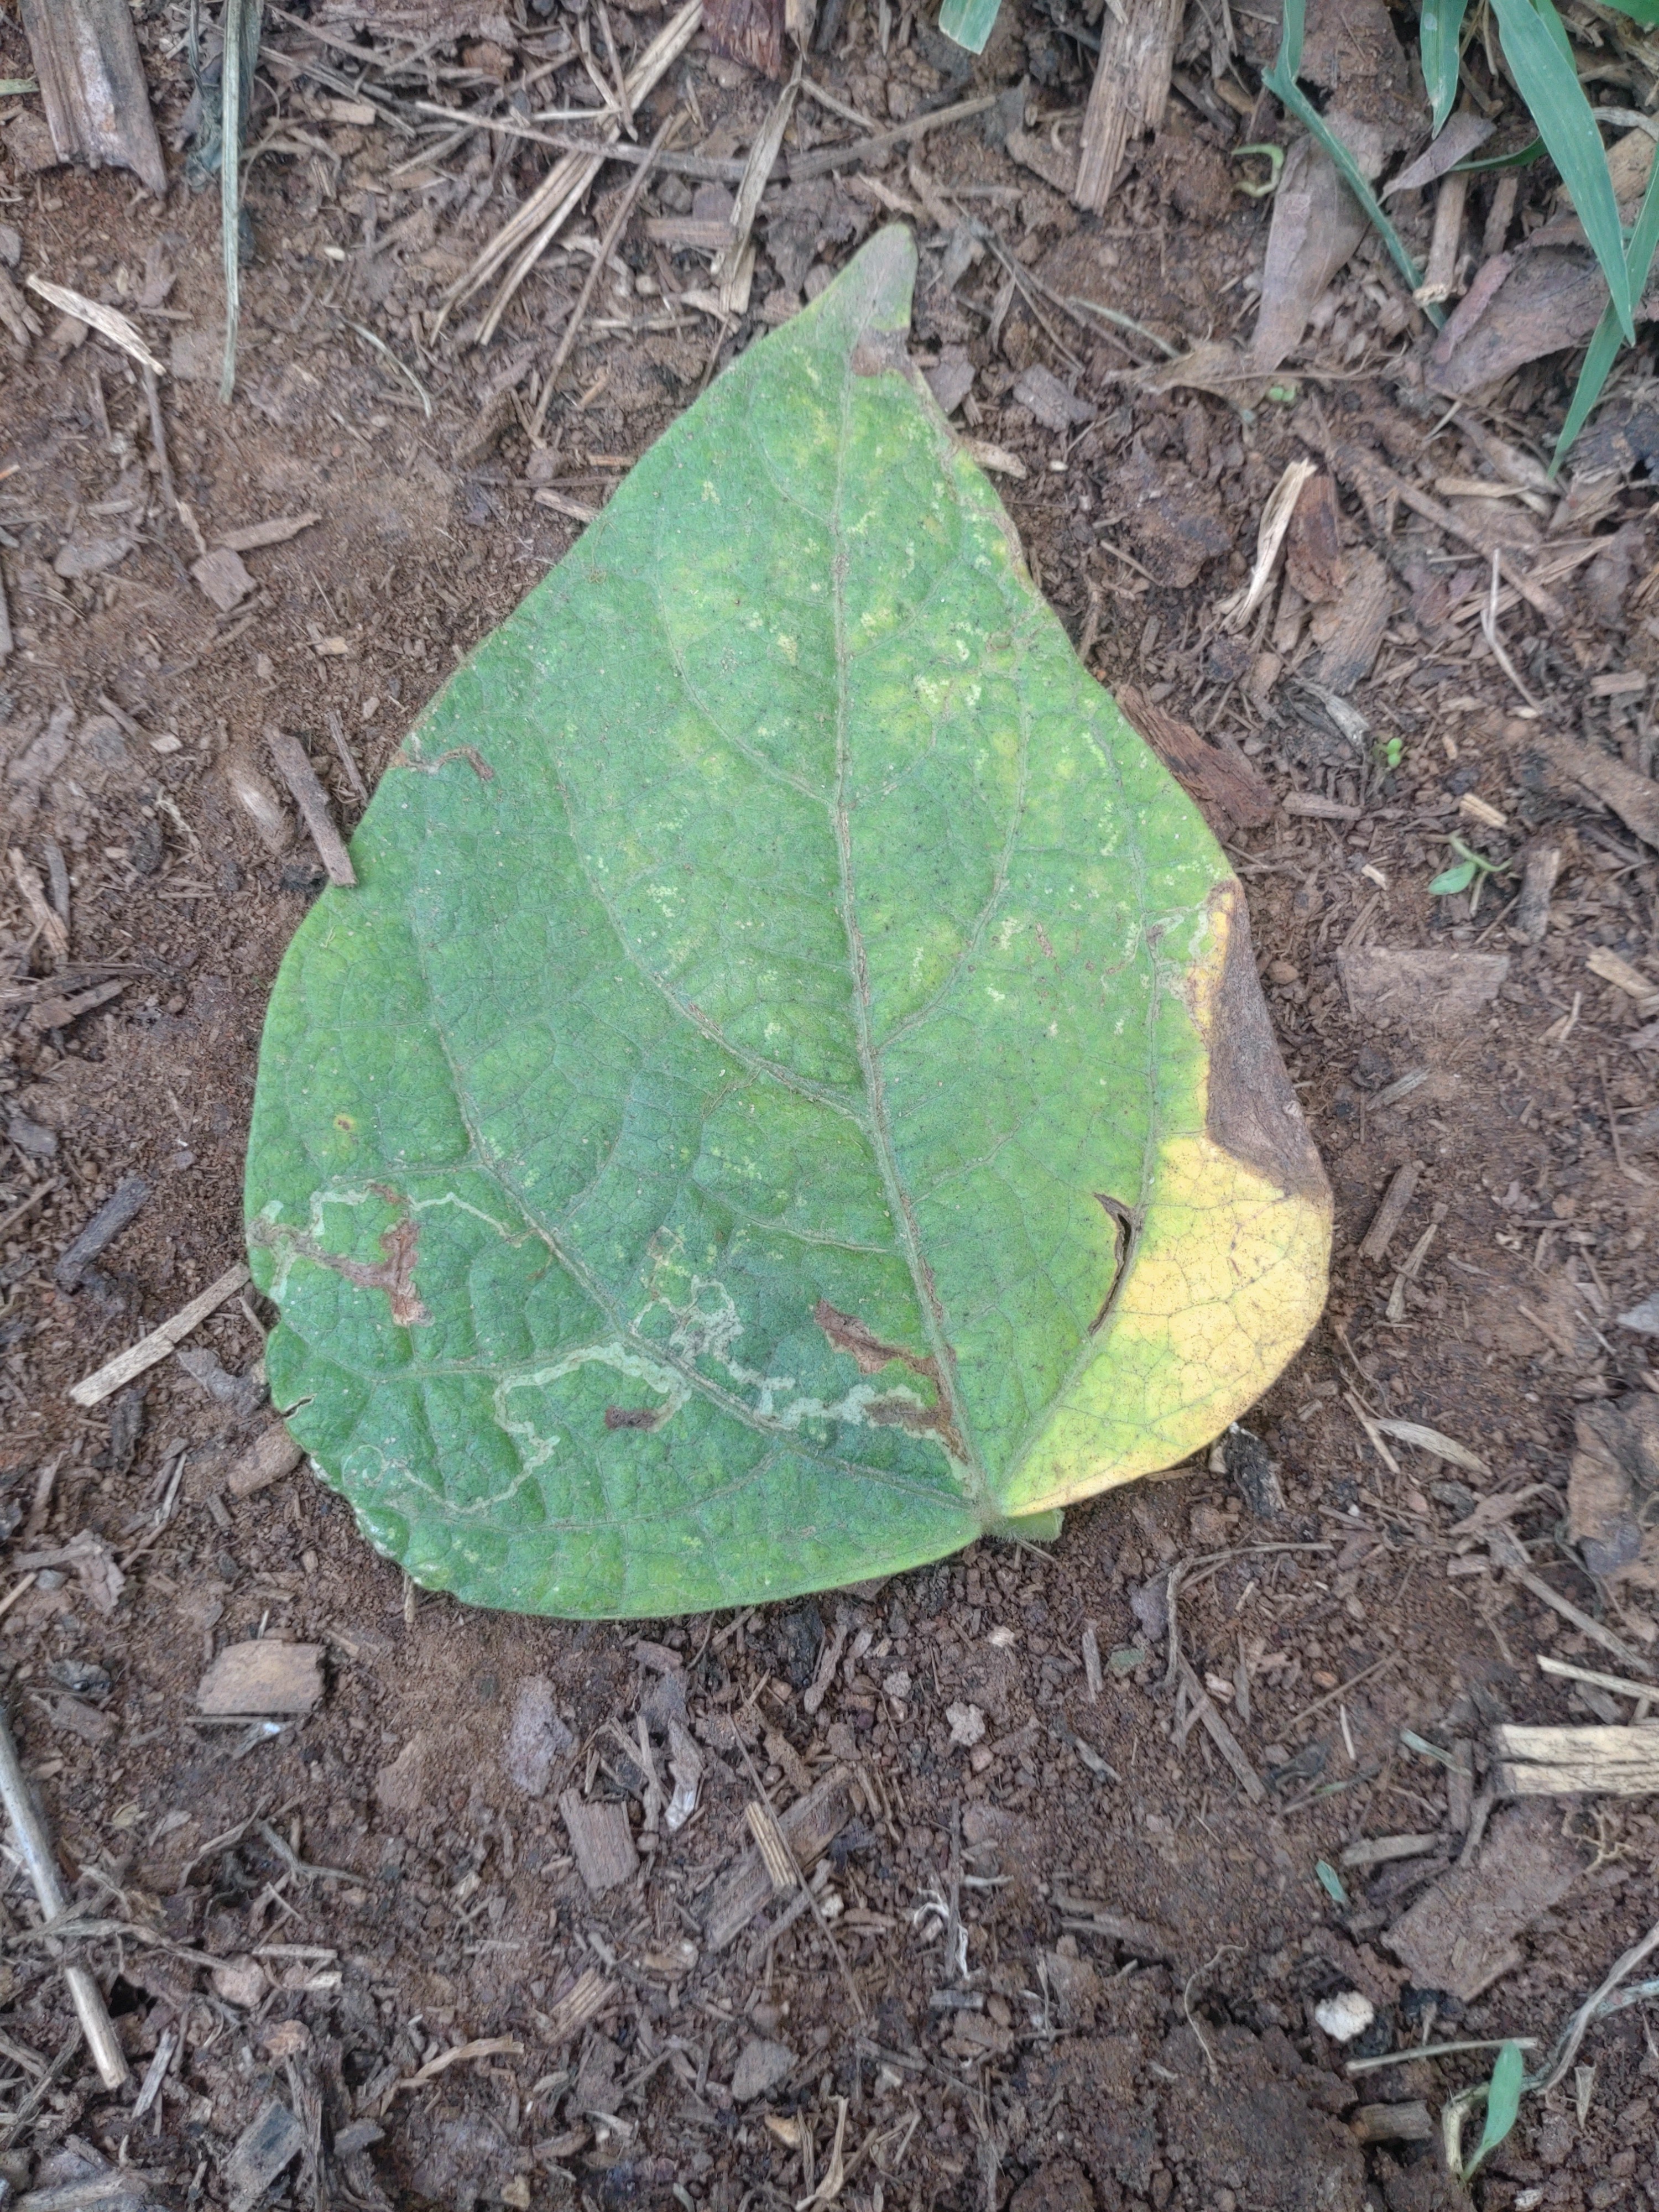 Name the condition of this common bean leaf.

rust
